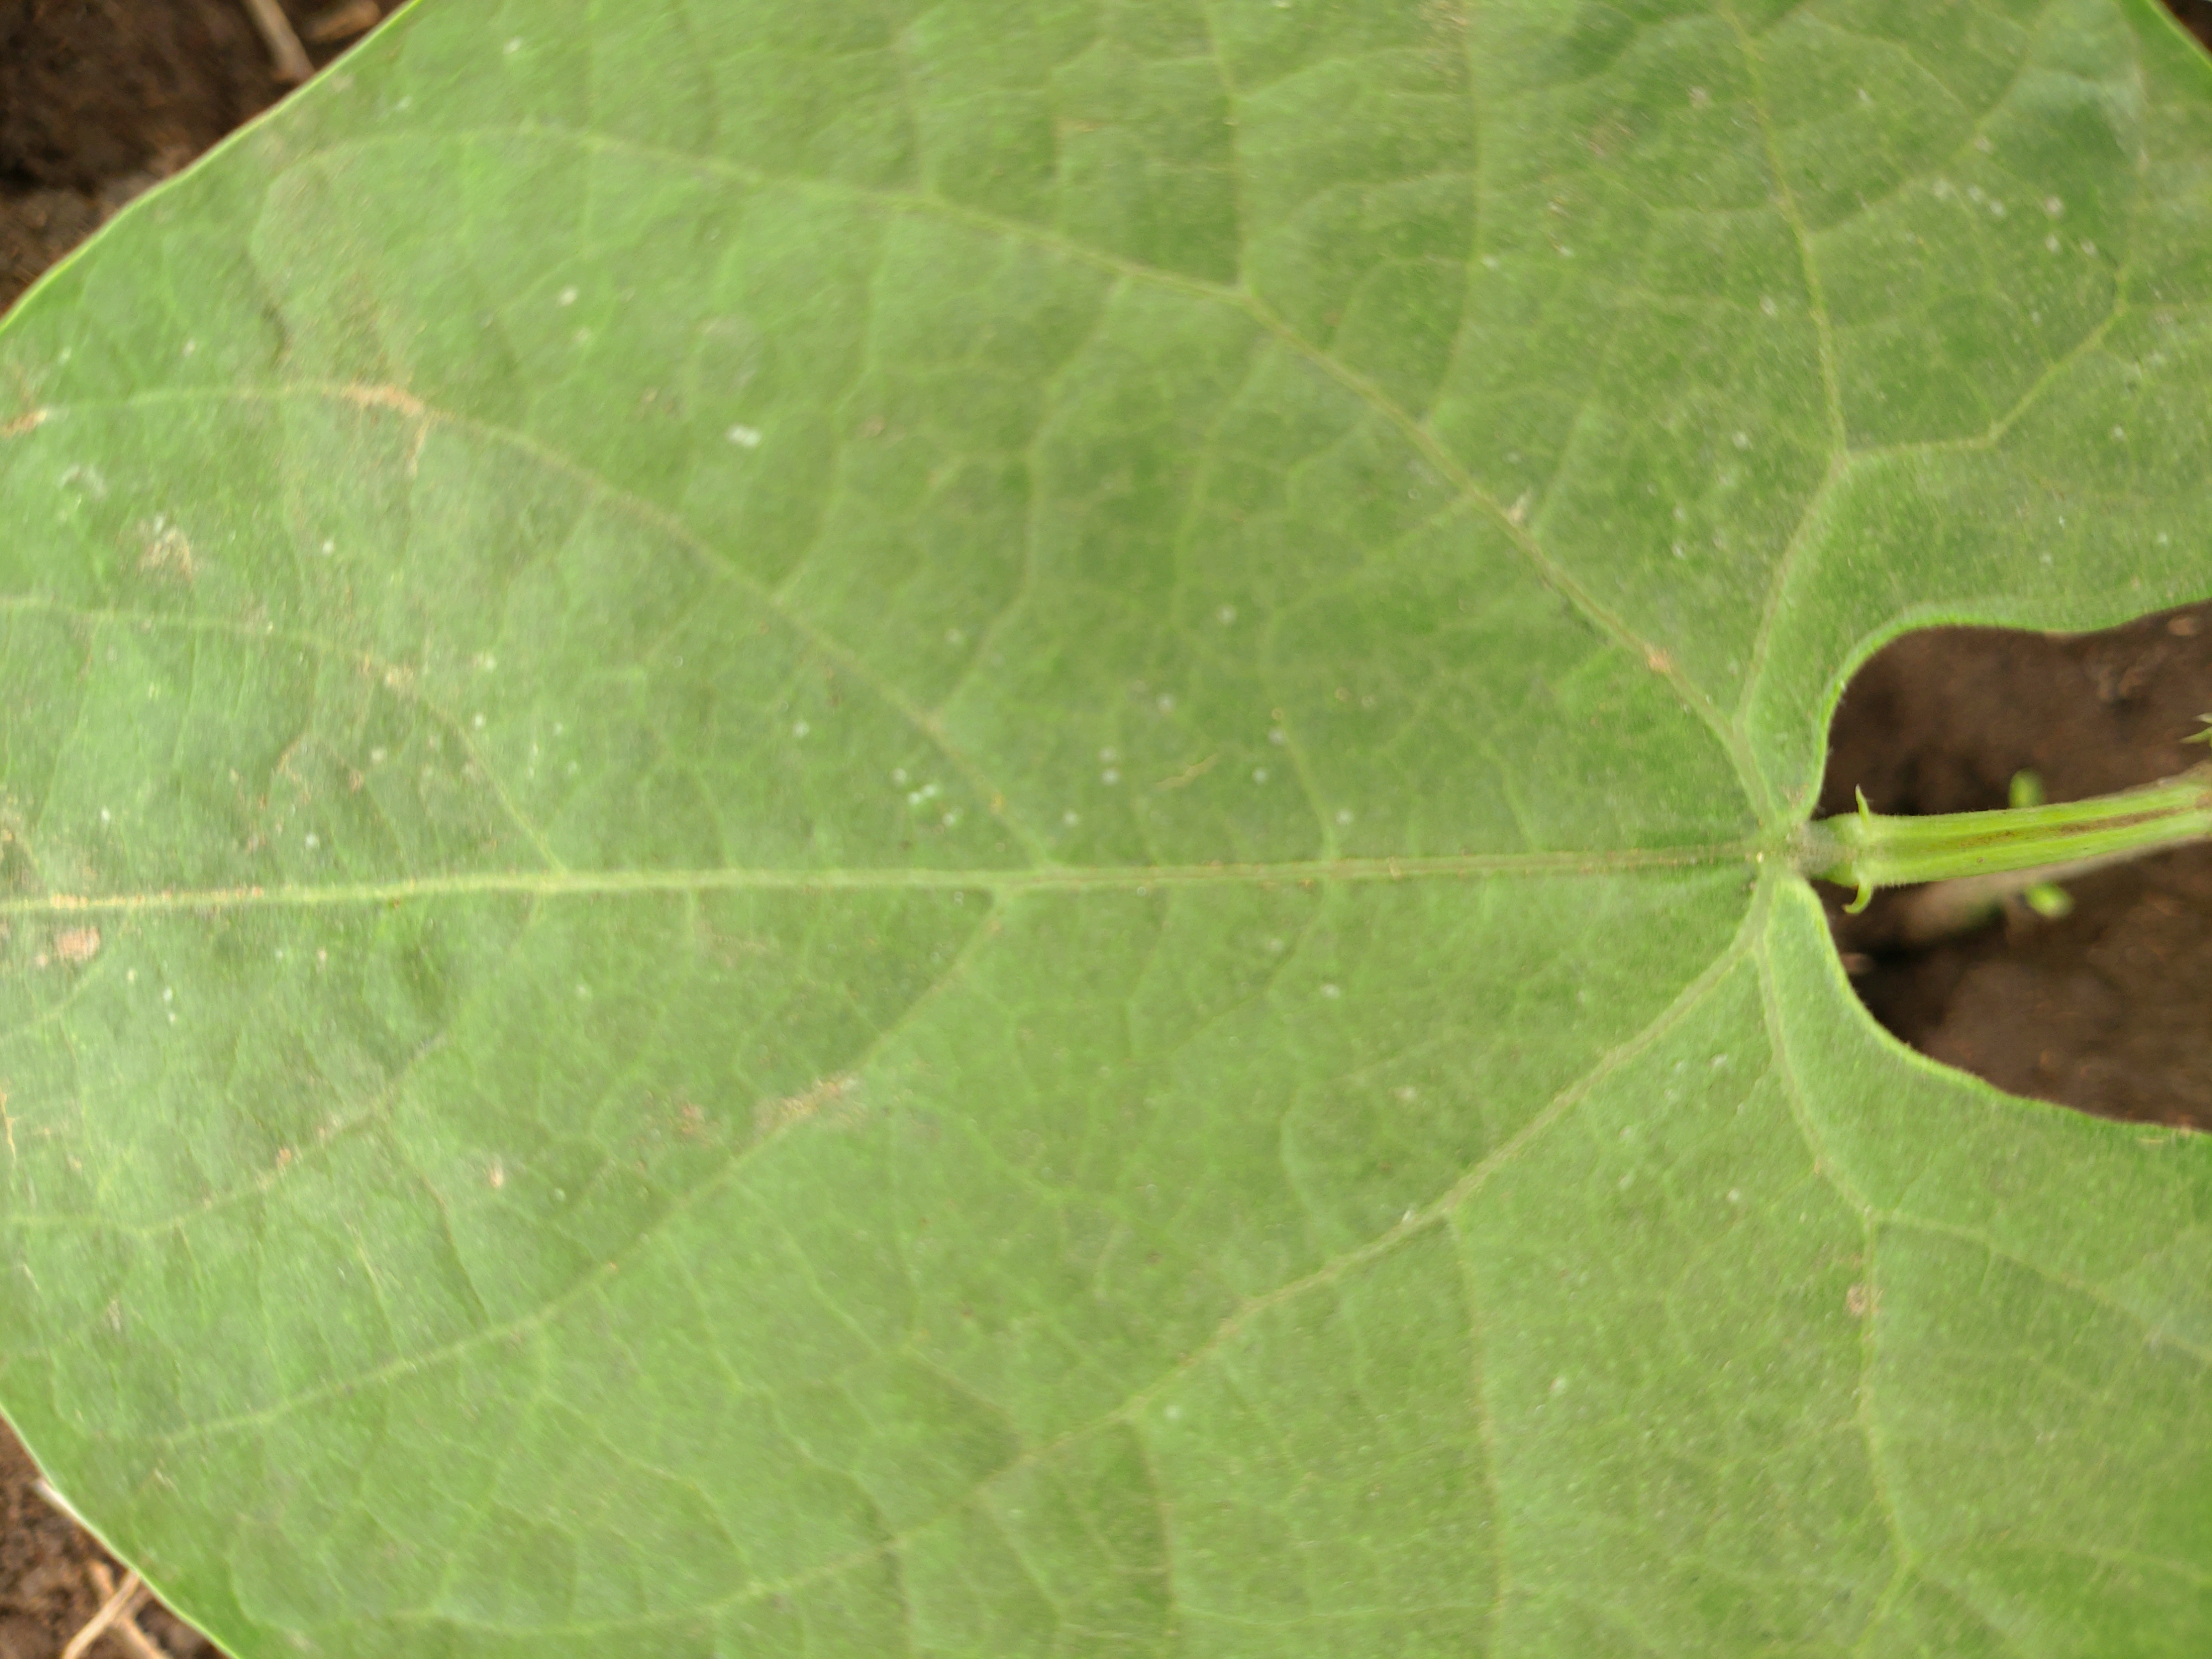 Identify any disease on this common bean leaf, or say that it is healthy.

healthy
